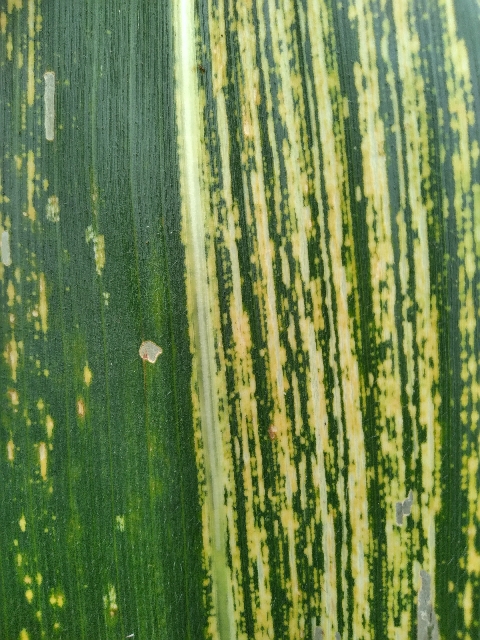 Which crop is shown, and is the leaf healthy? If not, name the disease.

maize, maize streak virus
